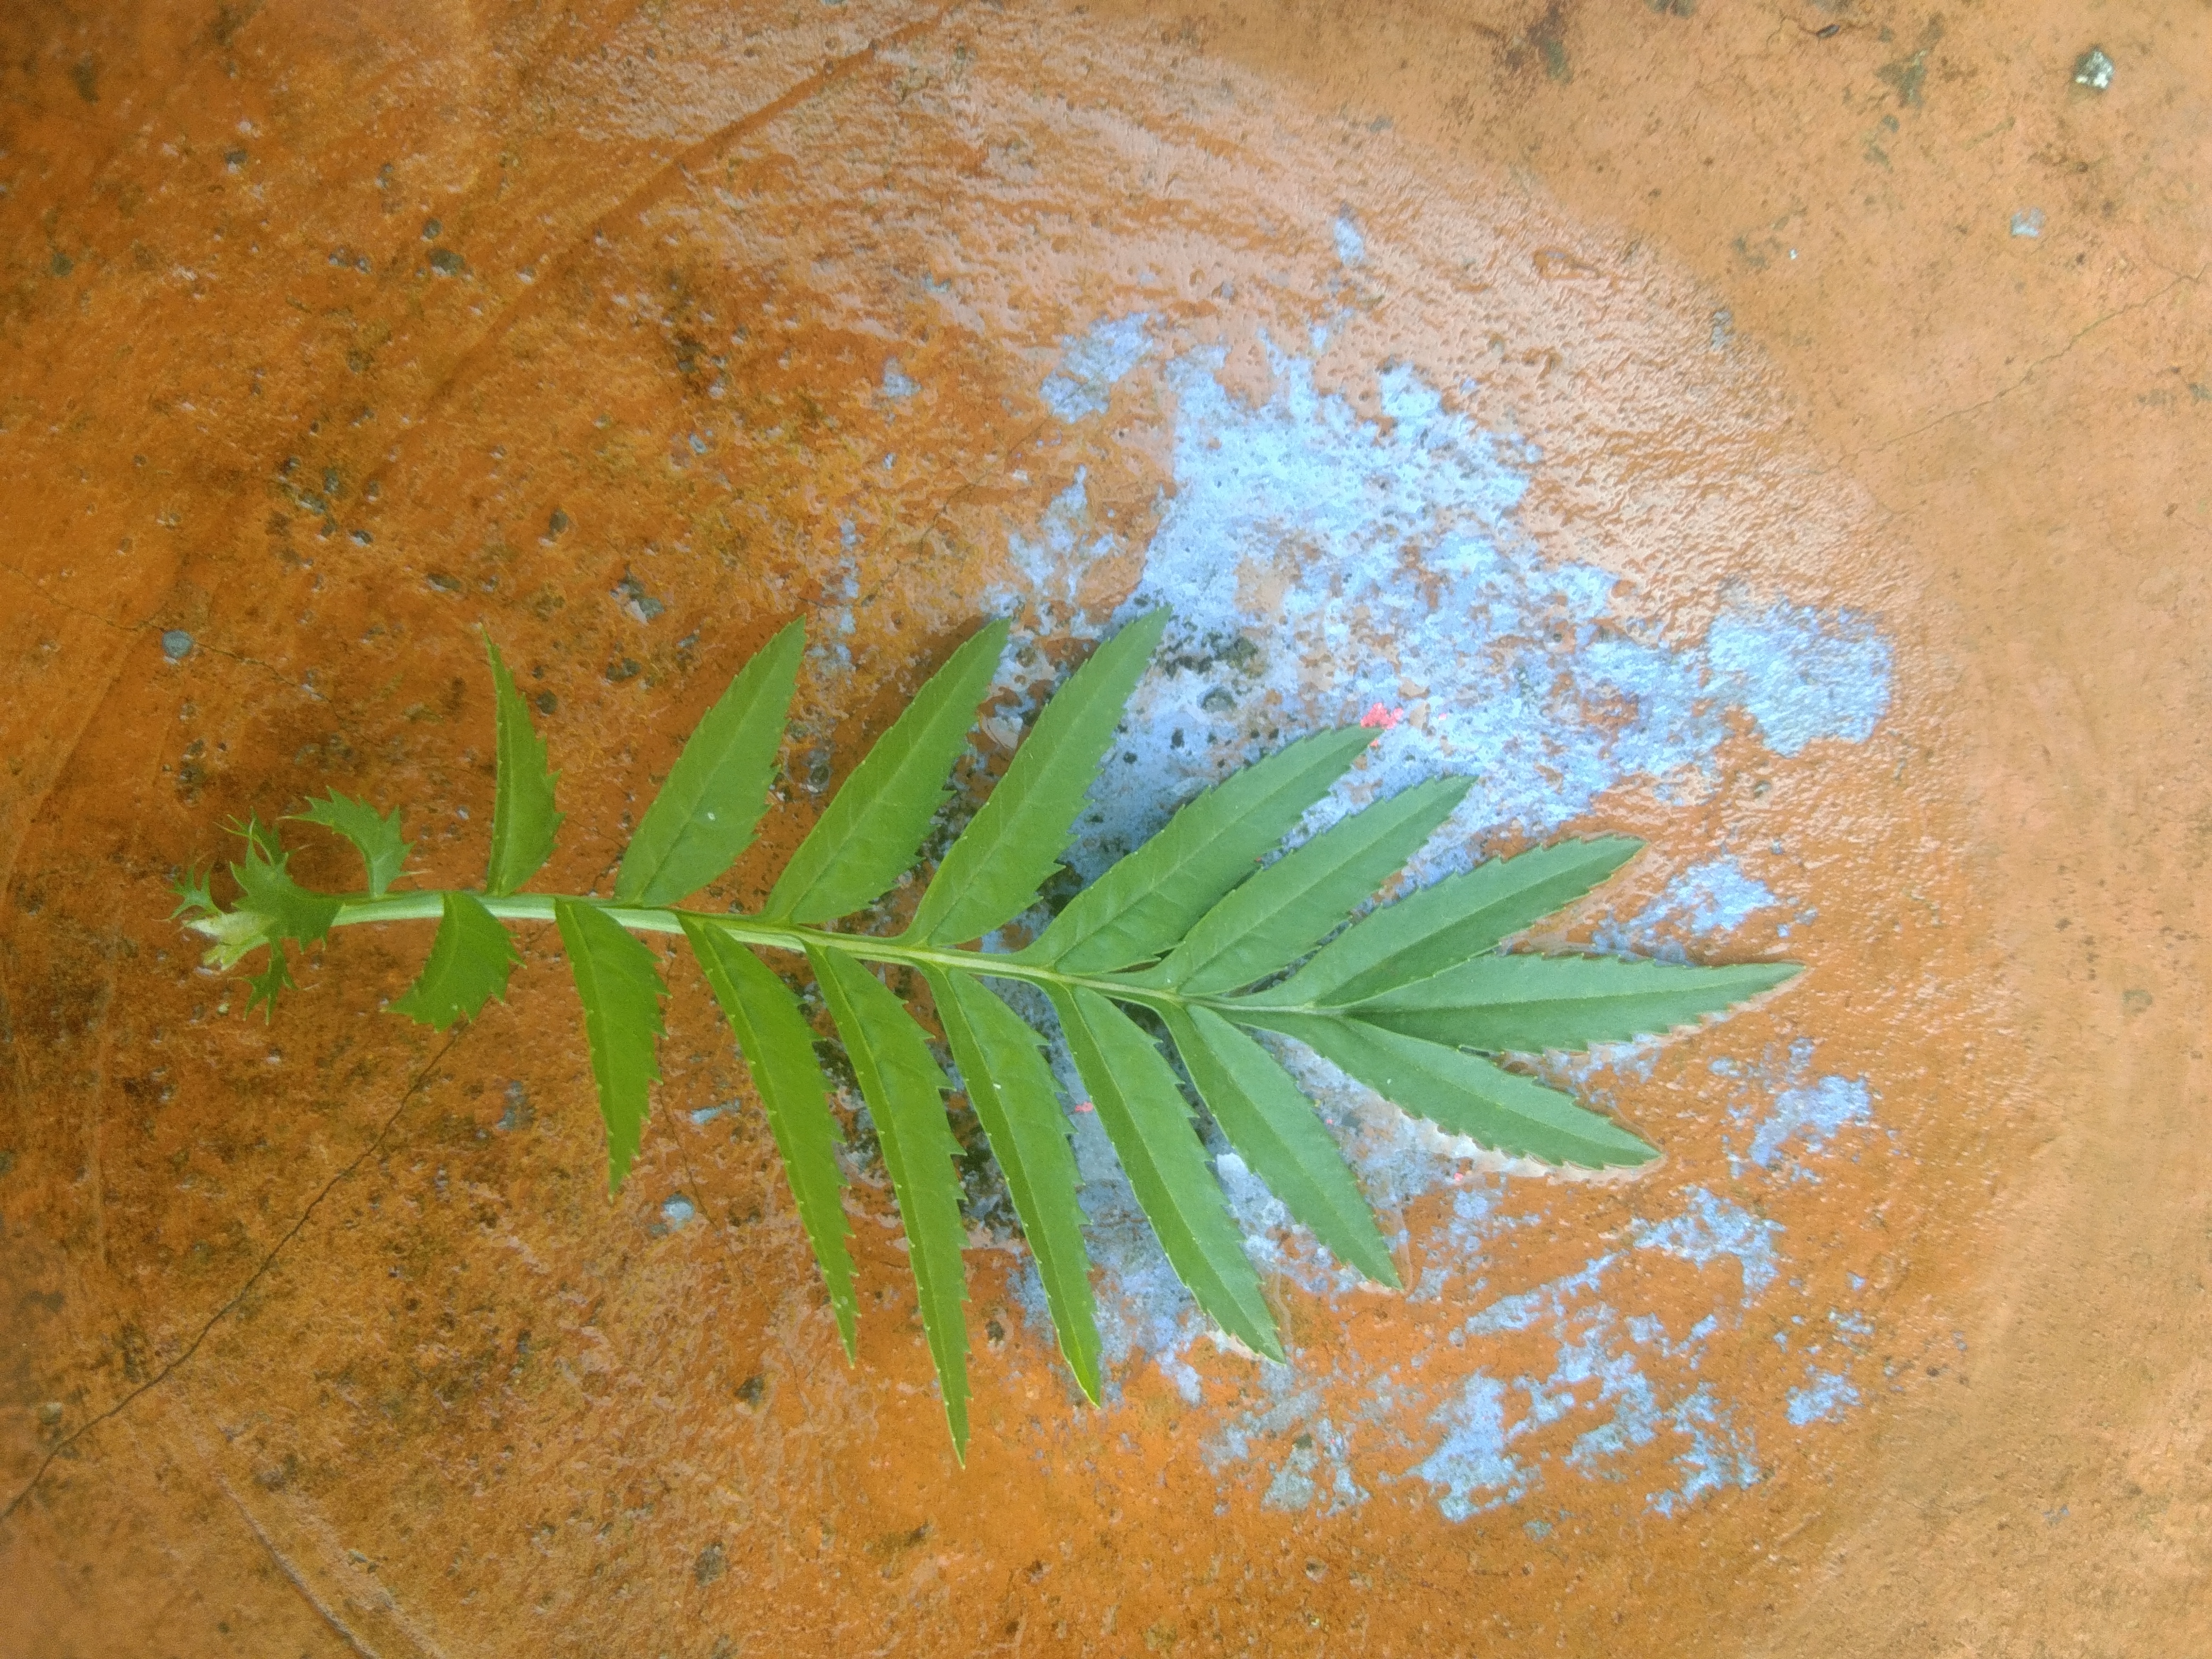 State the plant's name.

marigold
